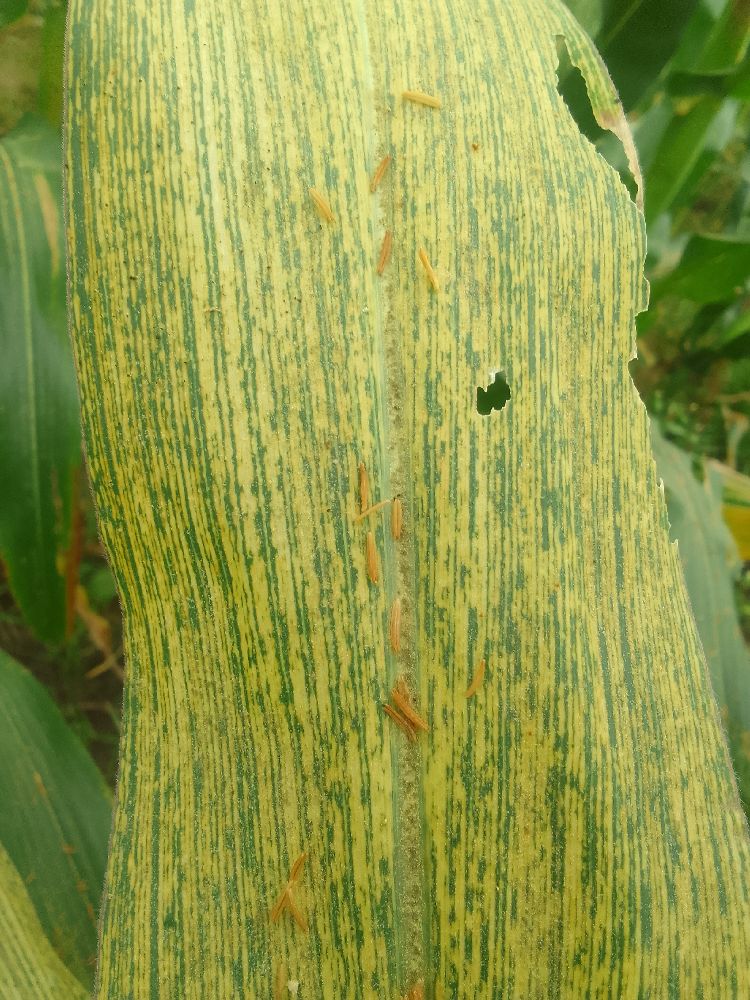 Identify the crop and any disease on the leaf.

maize, maize streak virus
